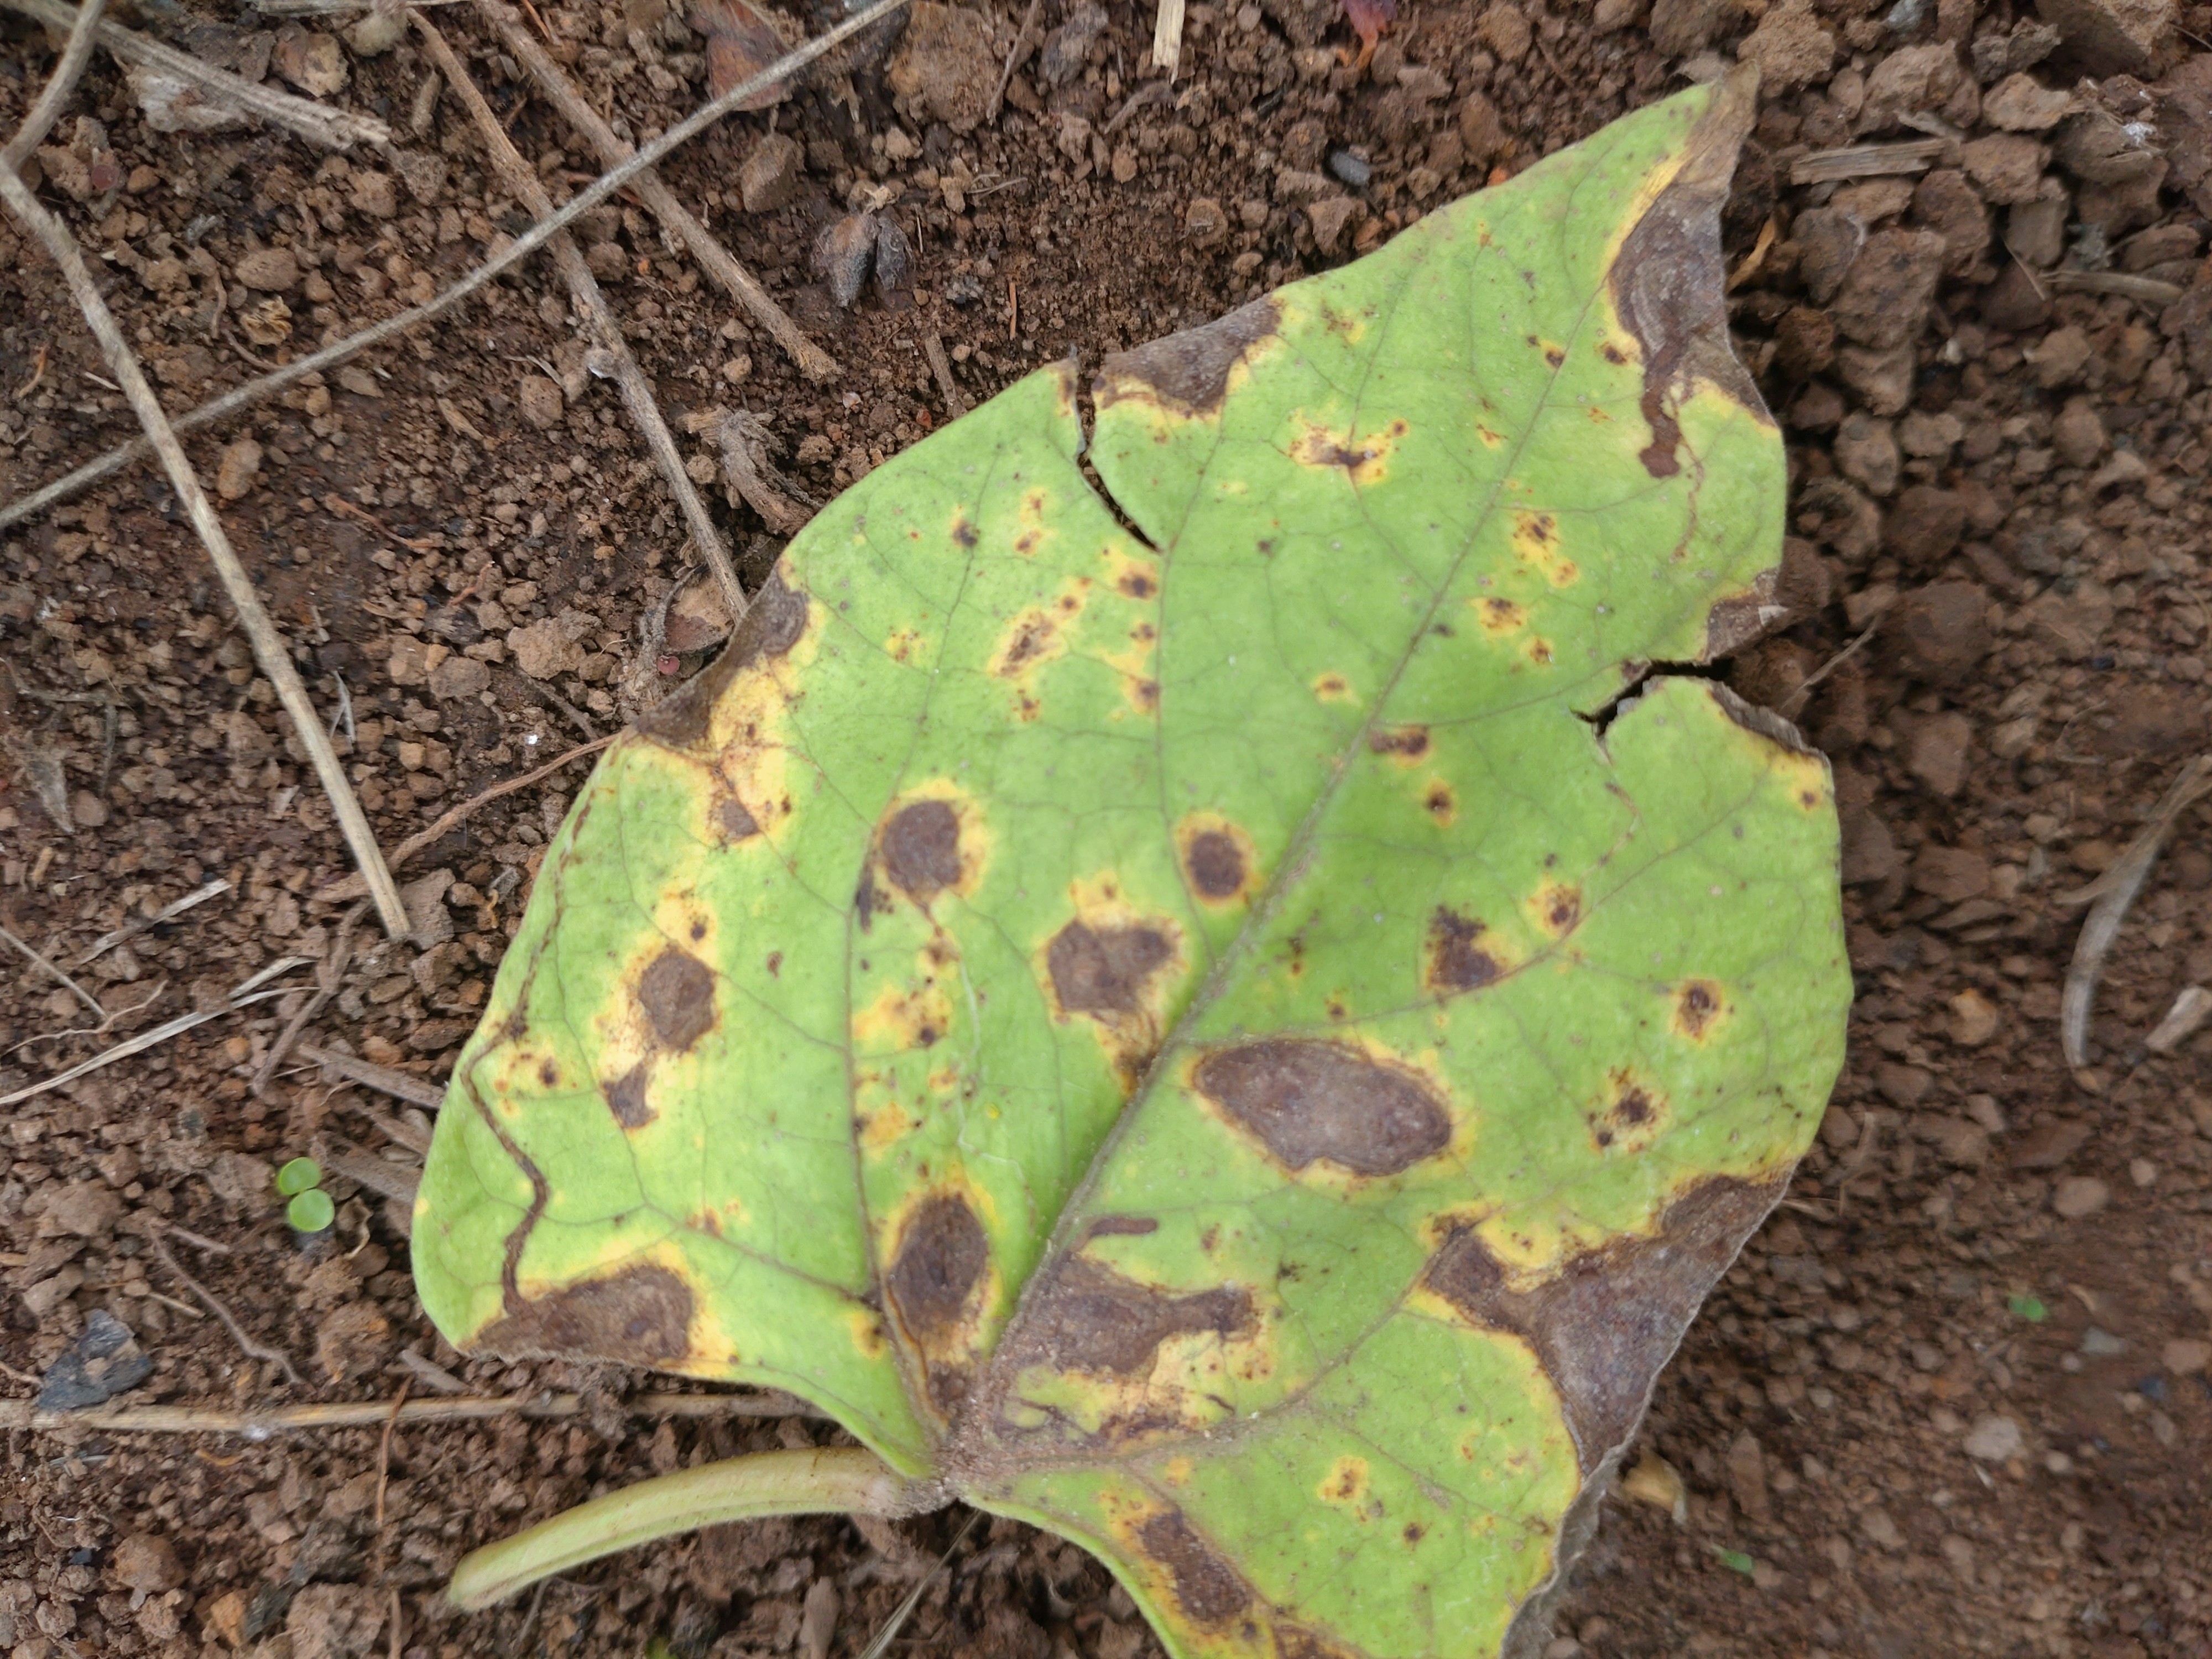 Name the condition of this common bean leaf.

rust
